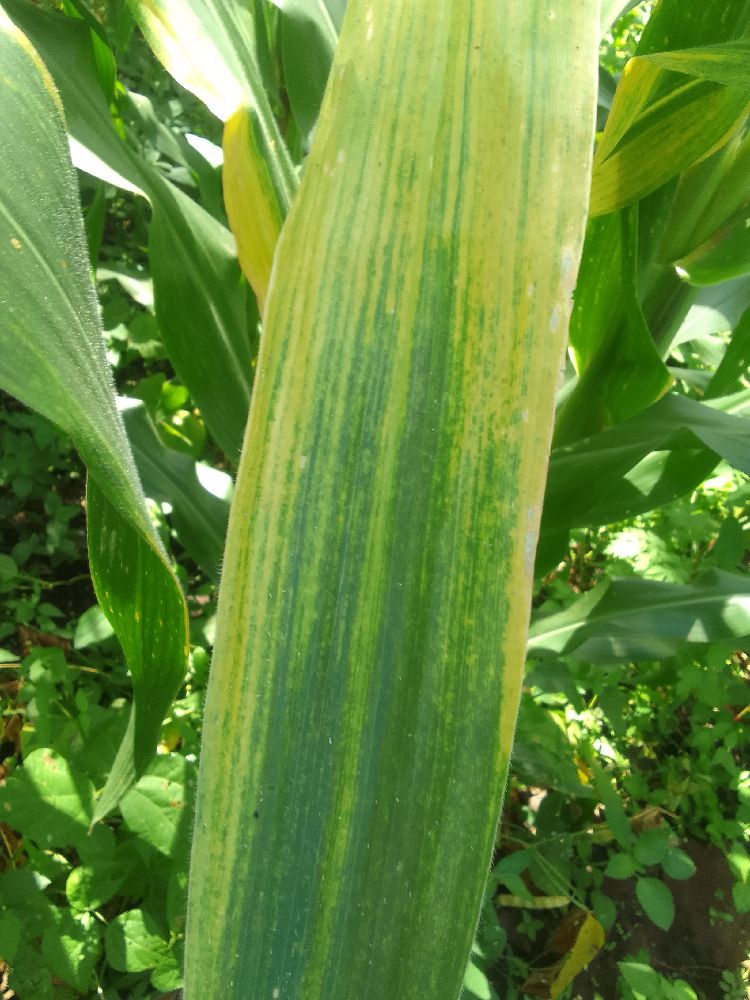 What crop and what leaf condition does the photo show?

maize, maize lethal necrosis
